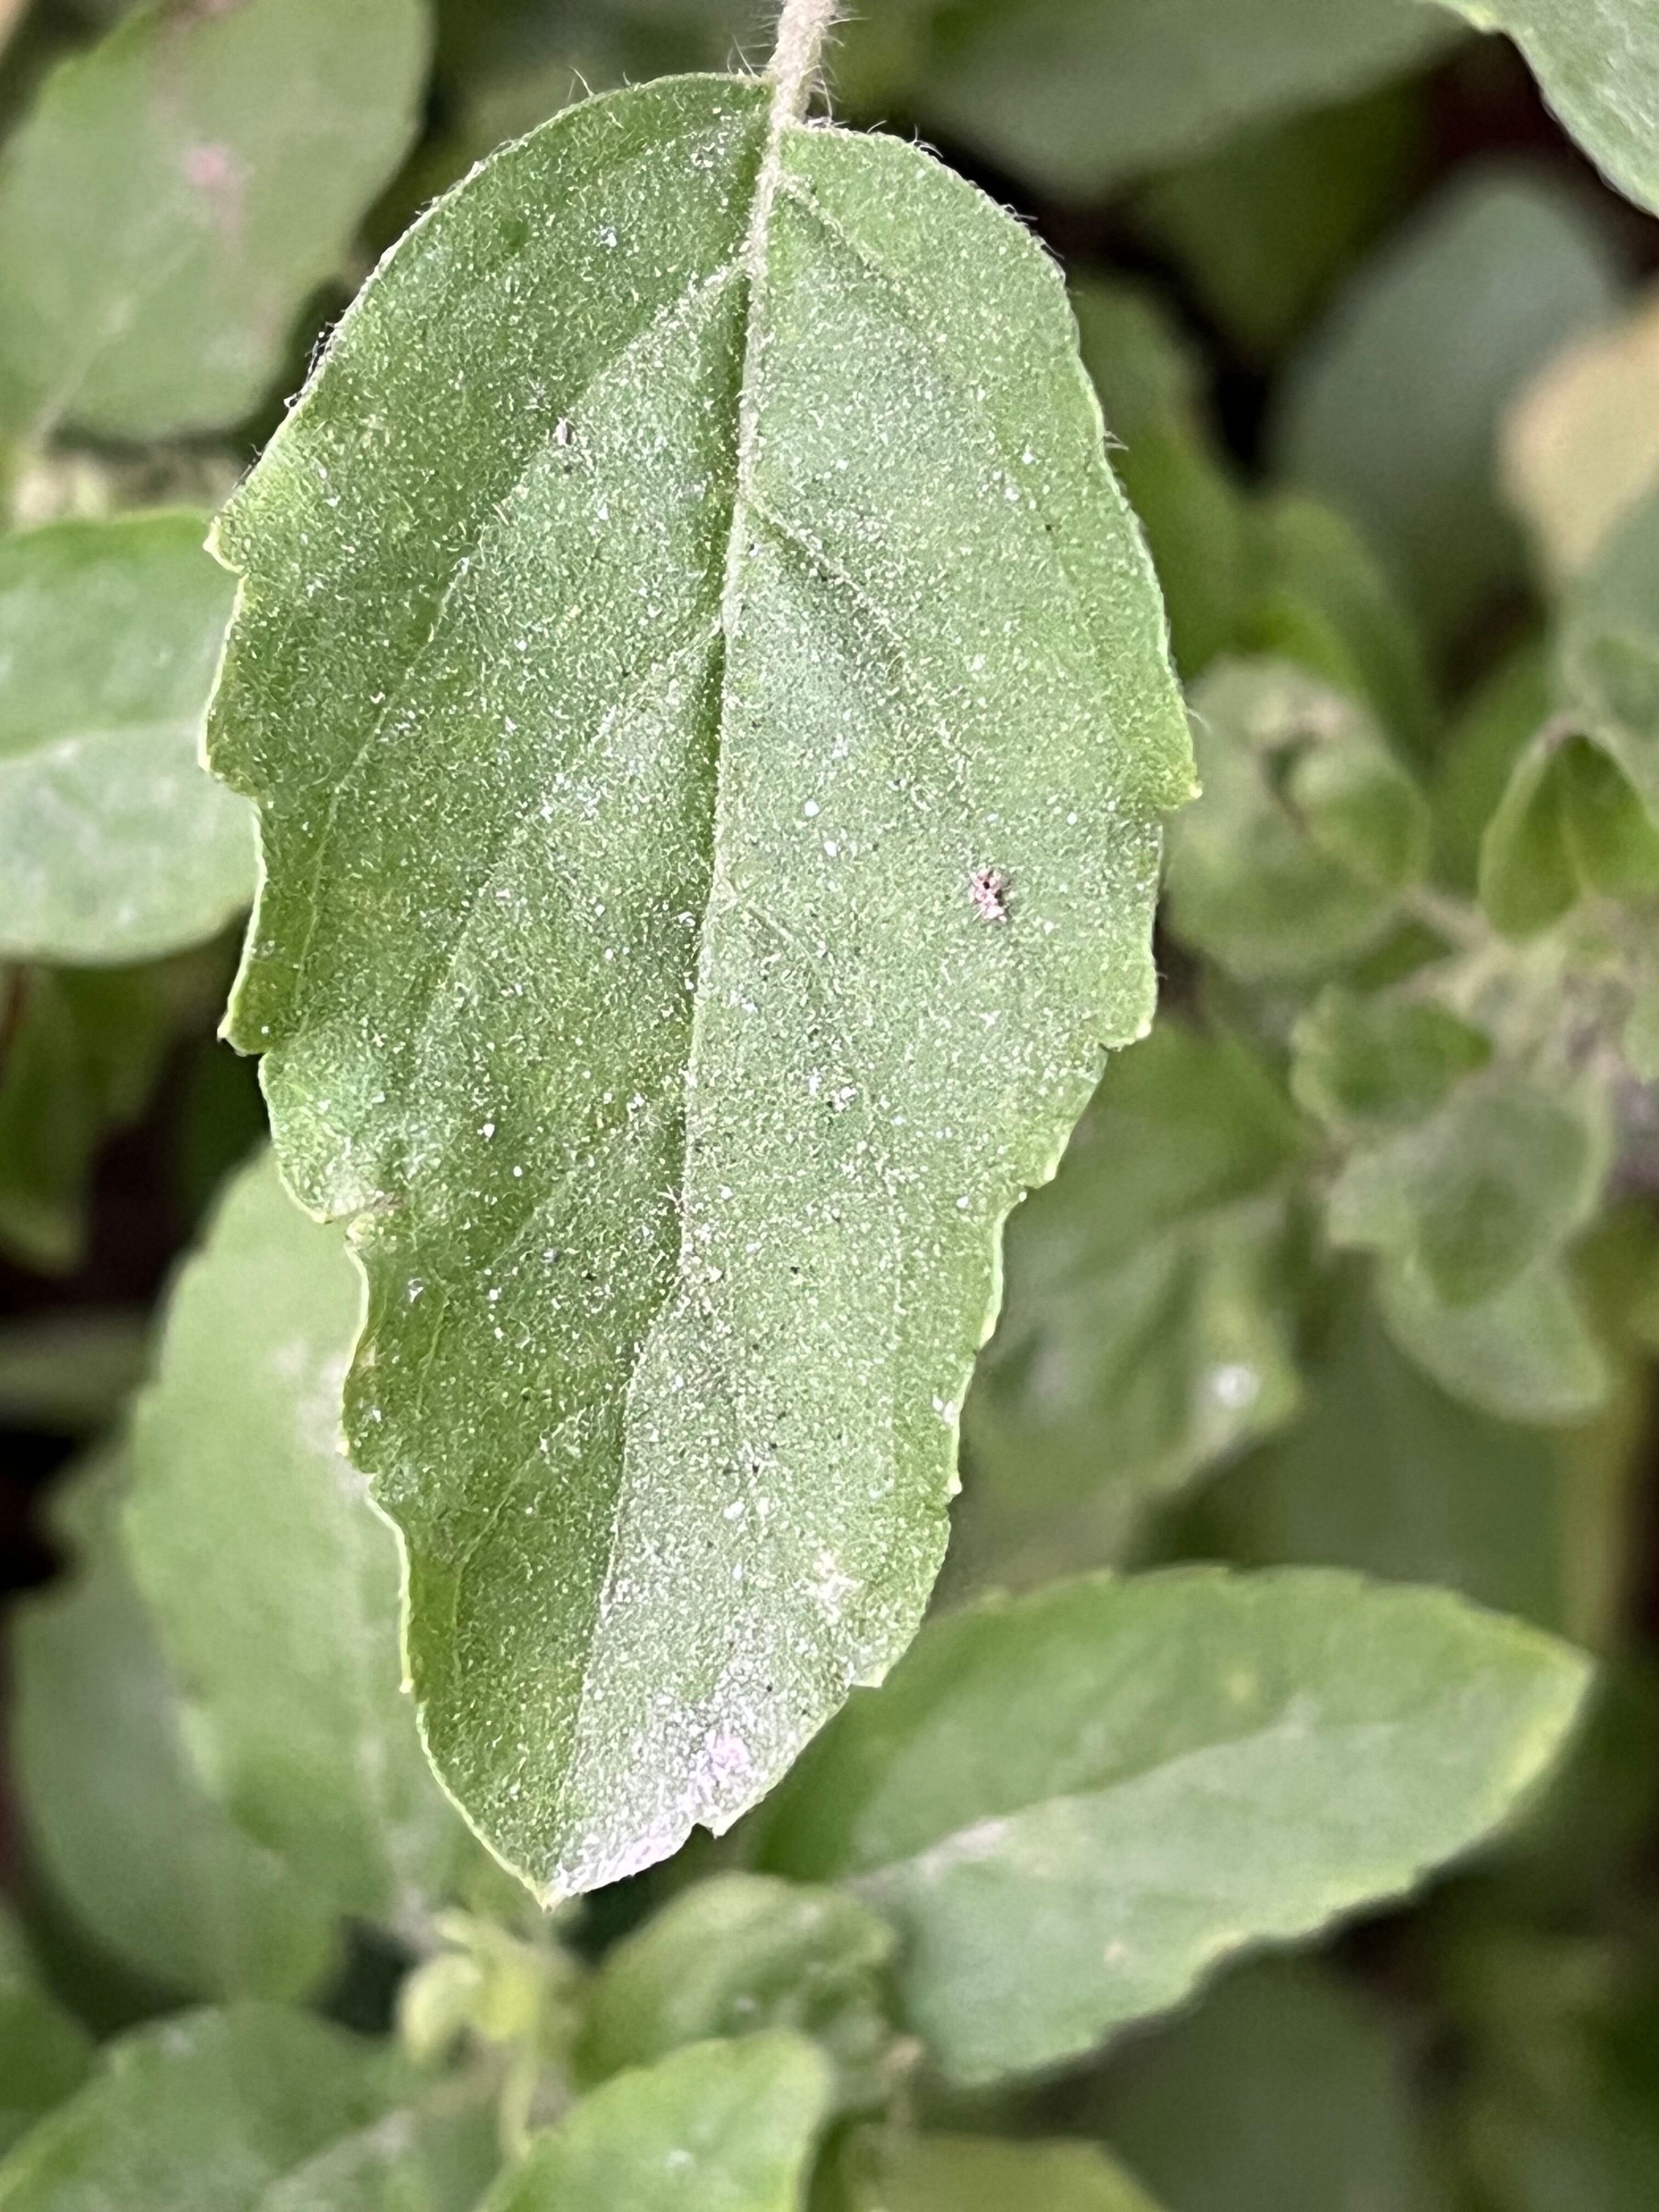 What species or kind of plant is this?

tulshi
